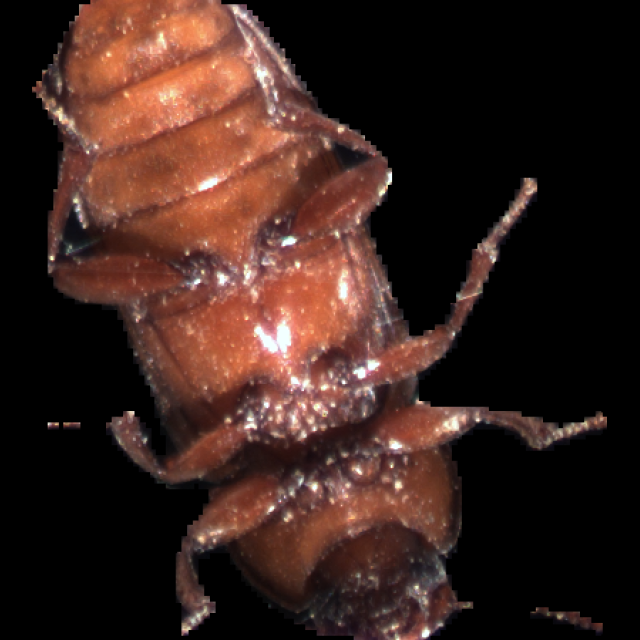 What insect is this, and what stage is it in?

mealworm beetle
